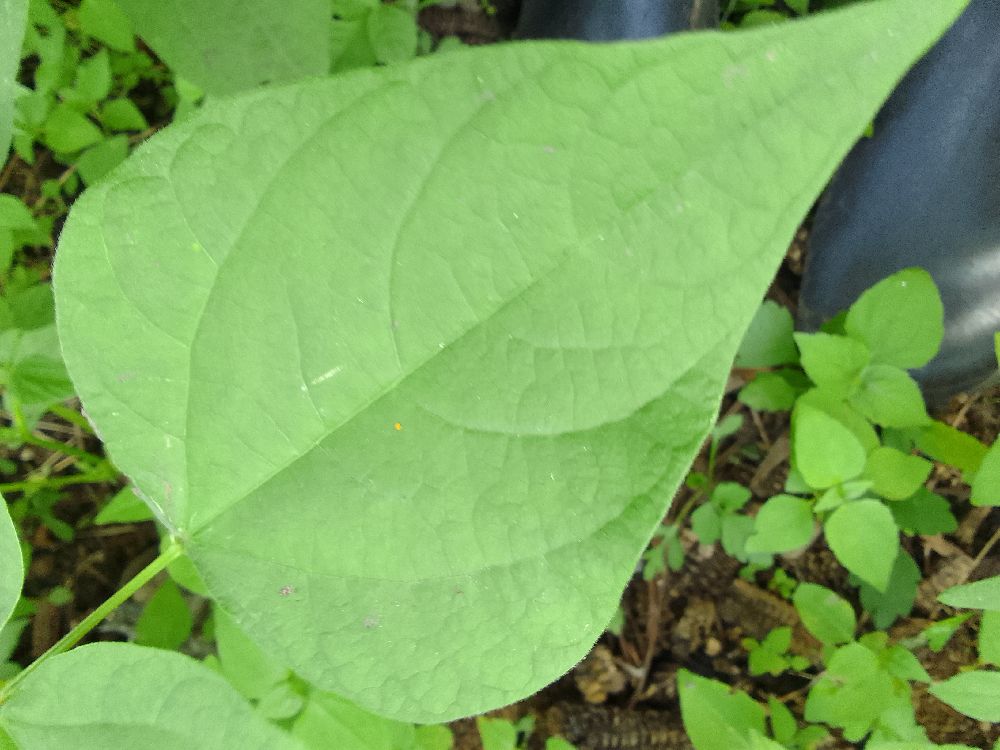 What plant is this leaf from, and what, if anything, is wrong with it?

common bean, healthy
